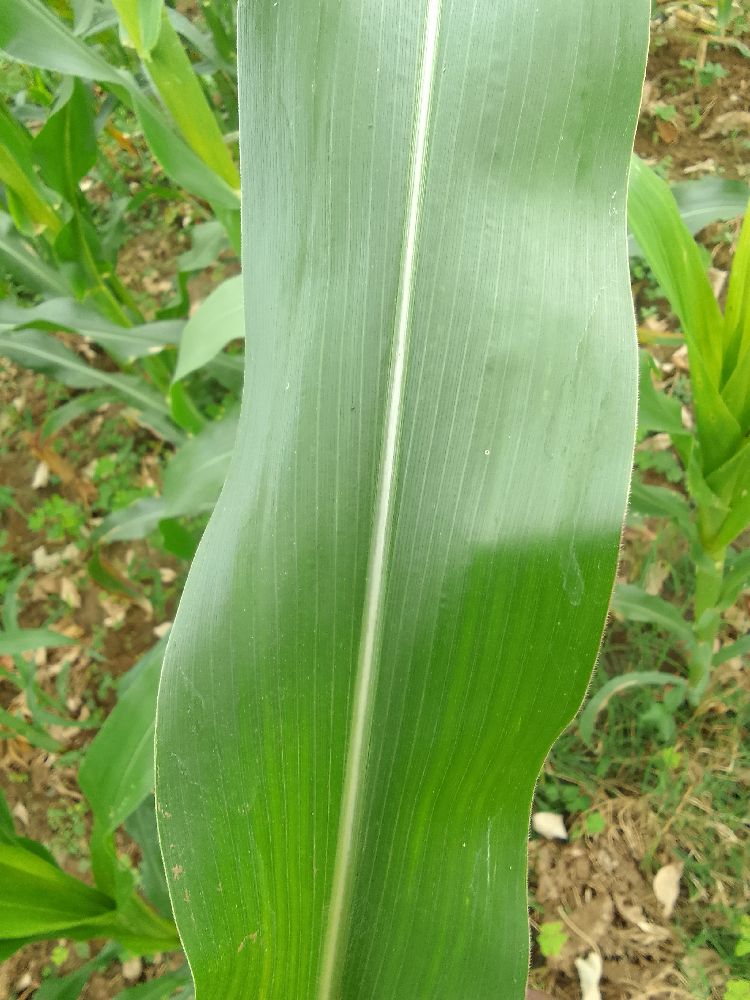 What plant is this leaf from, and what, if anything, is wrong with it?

maize, healthy
